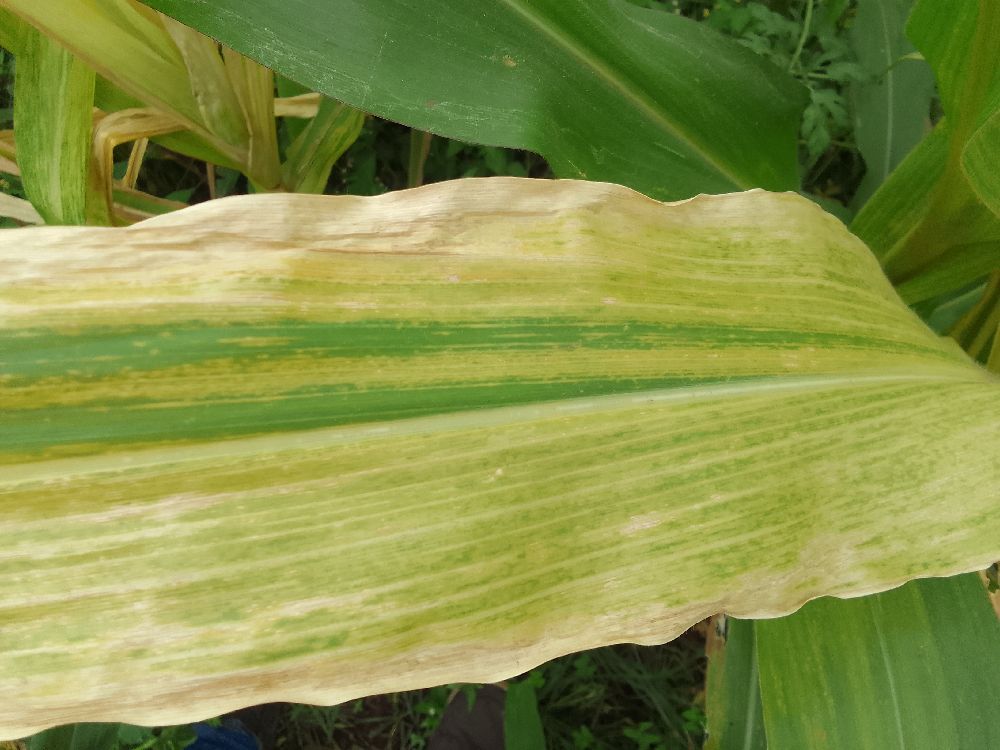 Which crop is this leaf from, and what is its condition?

maize, maize lethal necrosis
